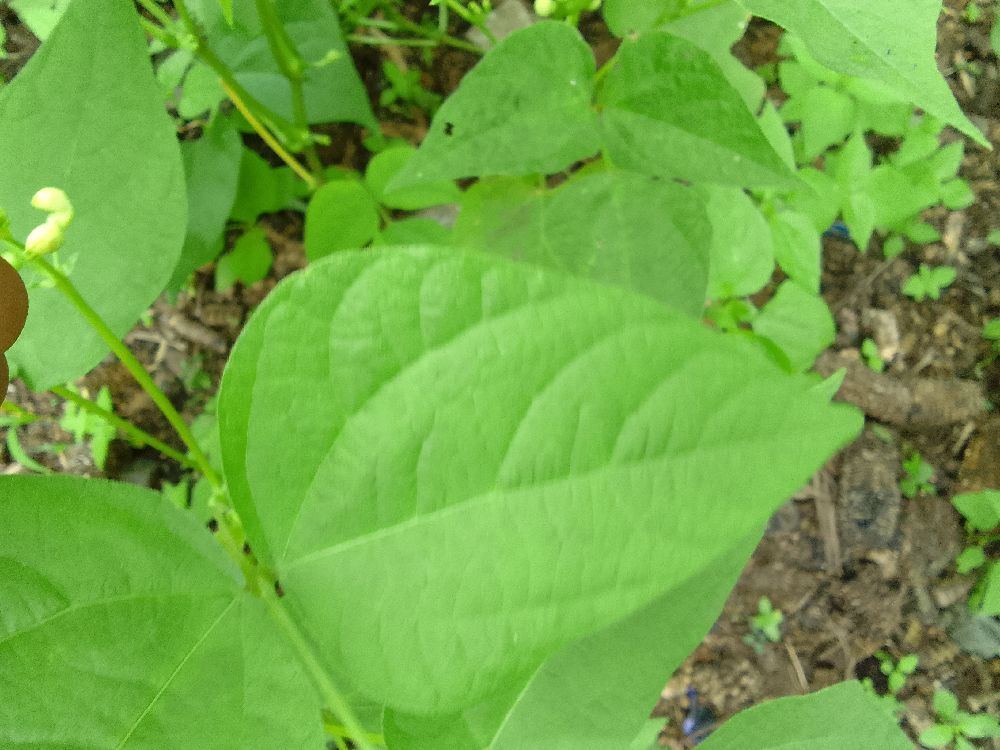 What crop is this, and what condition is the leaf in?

common bean, healthy
